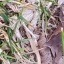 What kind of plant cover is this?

grass
